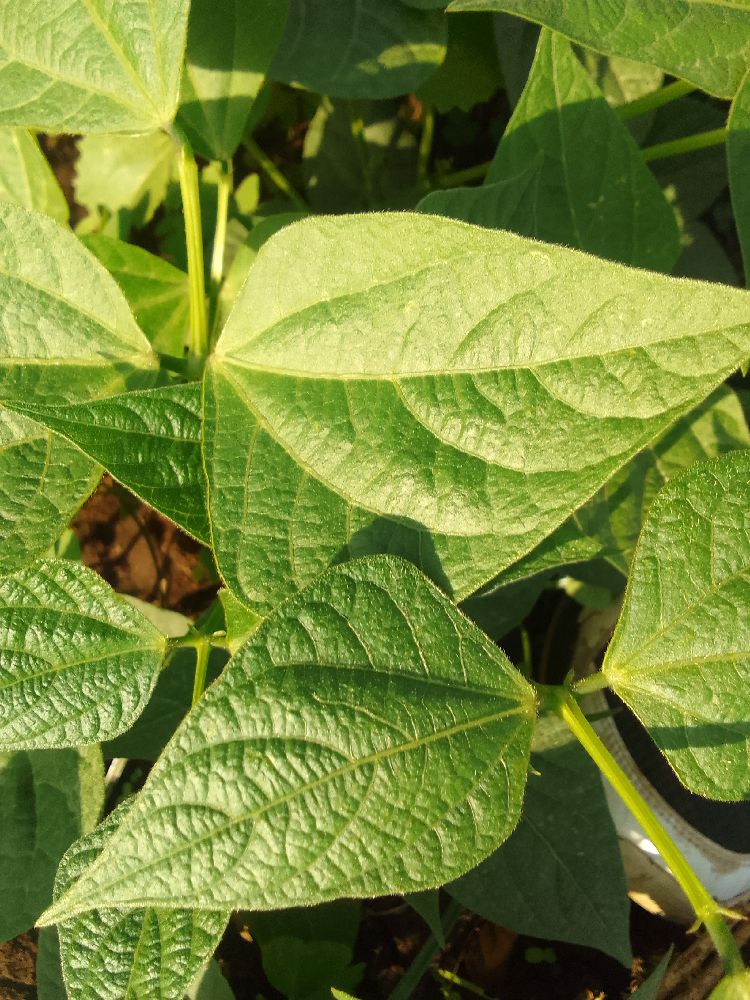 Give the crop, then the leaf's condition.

common bean, healthy
